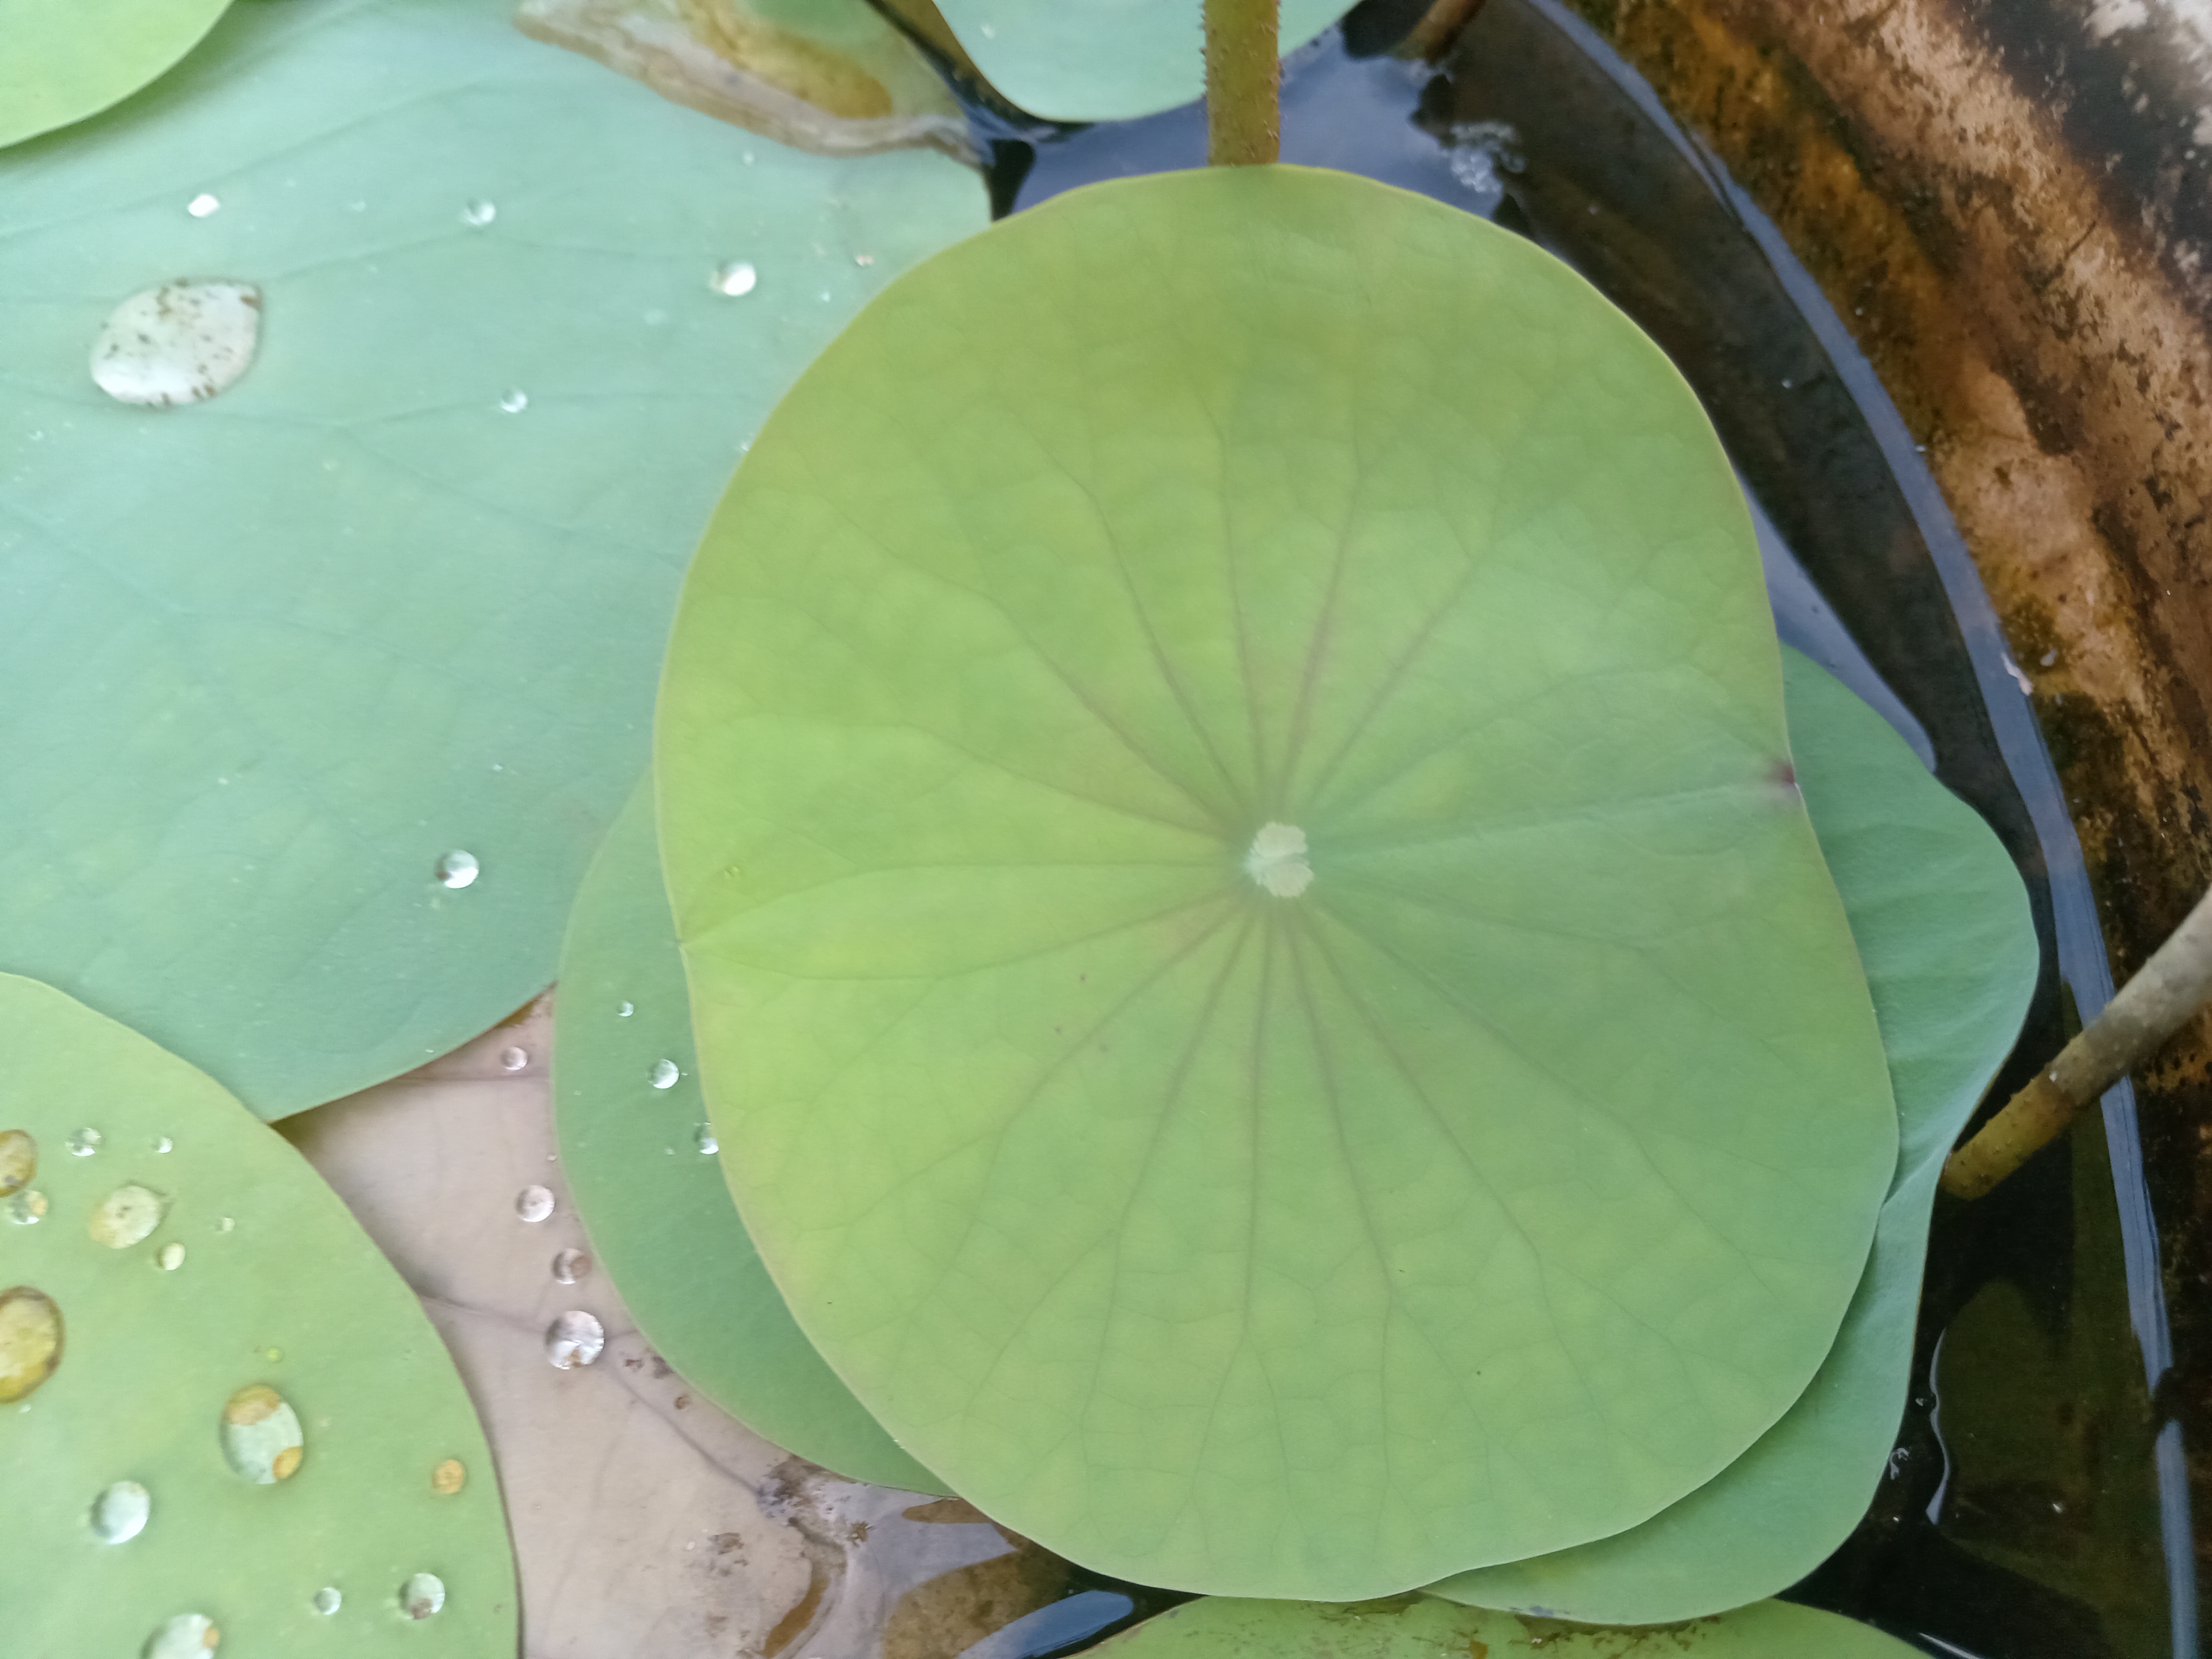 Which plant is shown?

lotus
